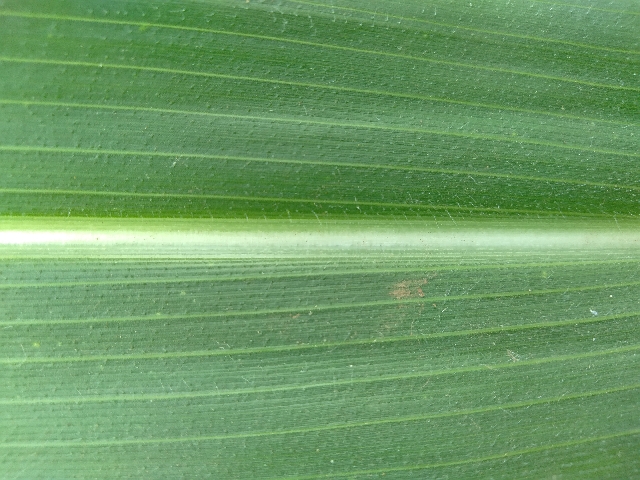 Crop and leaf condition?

maize, healthy
